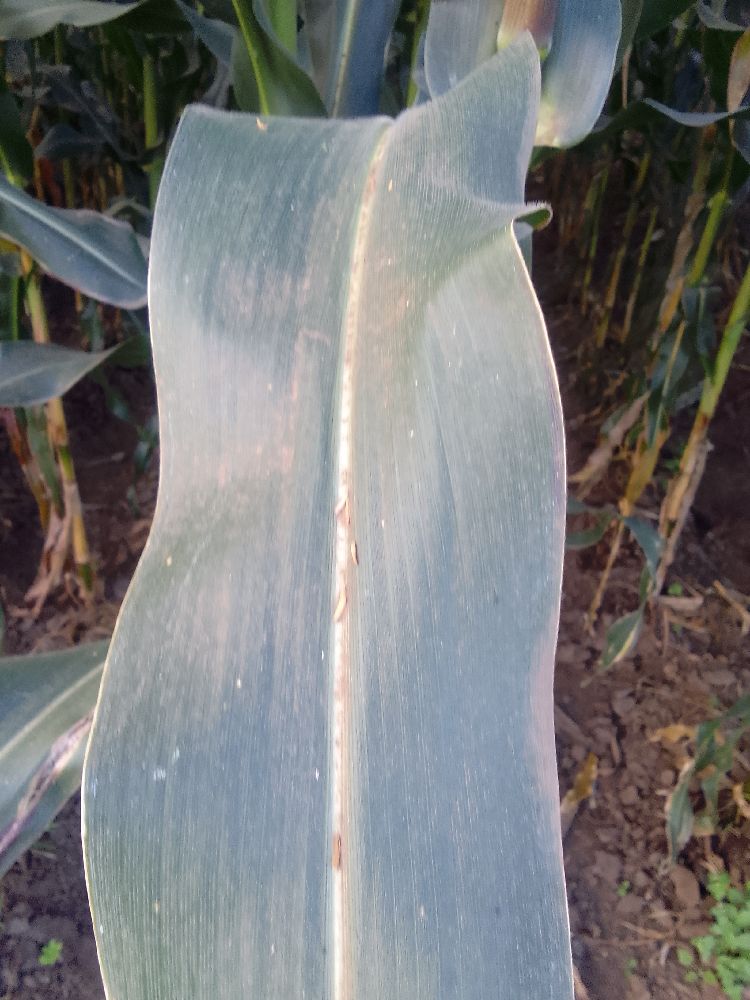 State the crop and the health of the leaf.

maize, healthy
